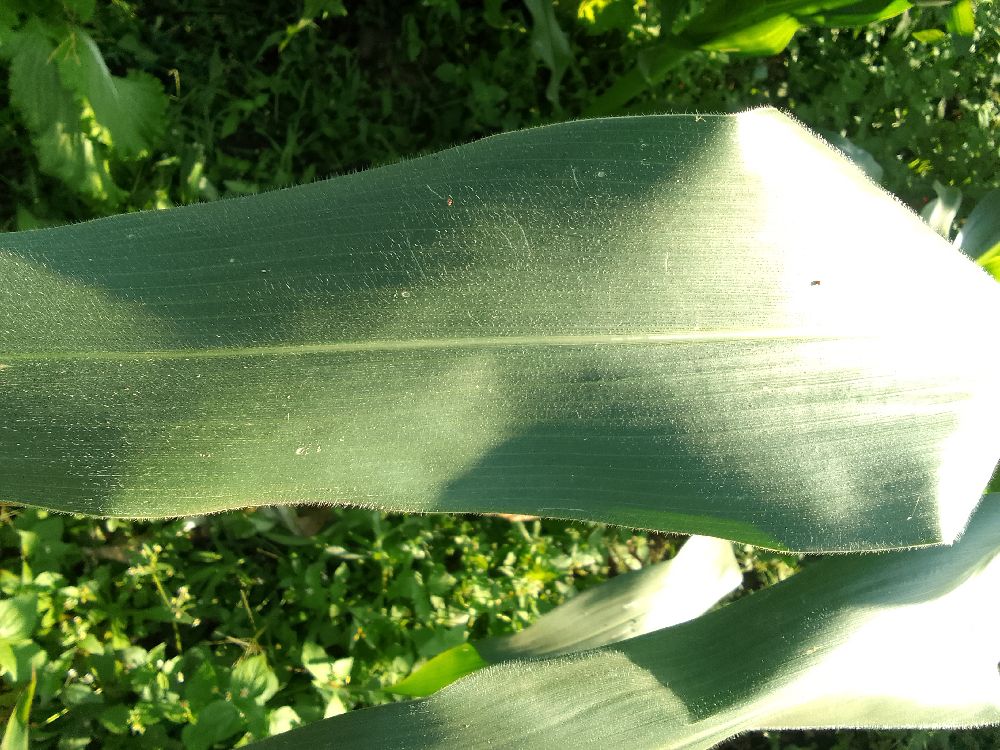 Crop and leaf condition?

maize, healthy
